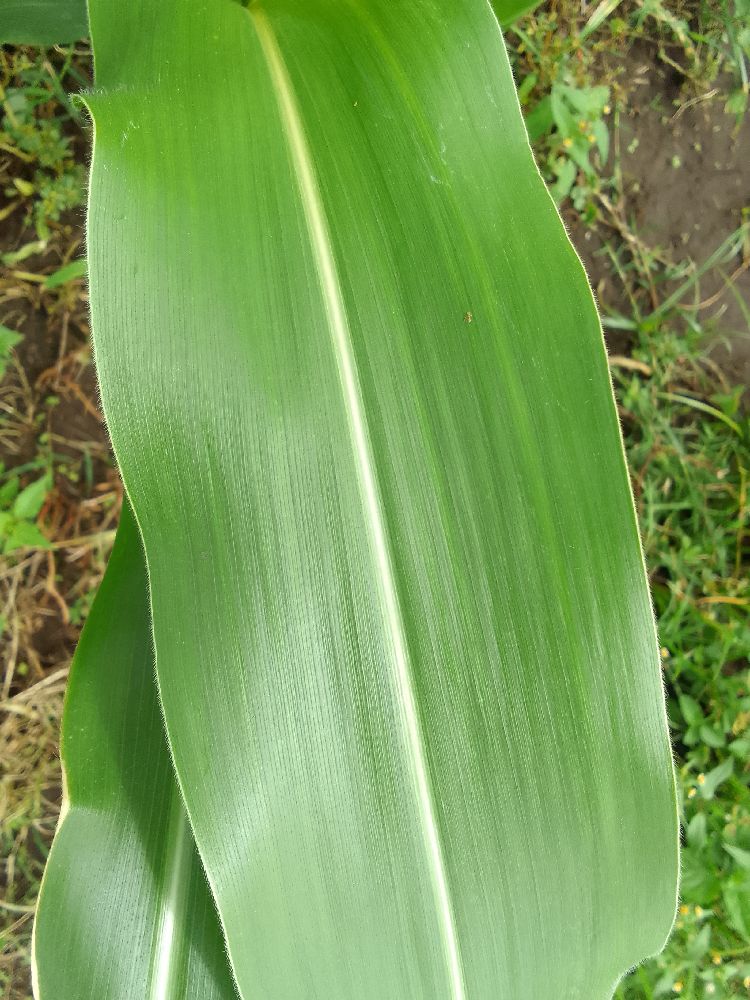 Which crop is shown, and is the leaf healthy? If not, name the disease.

maize, healthy
